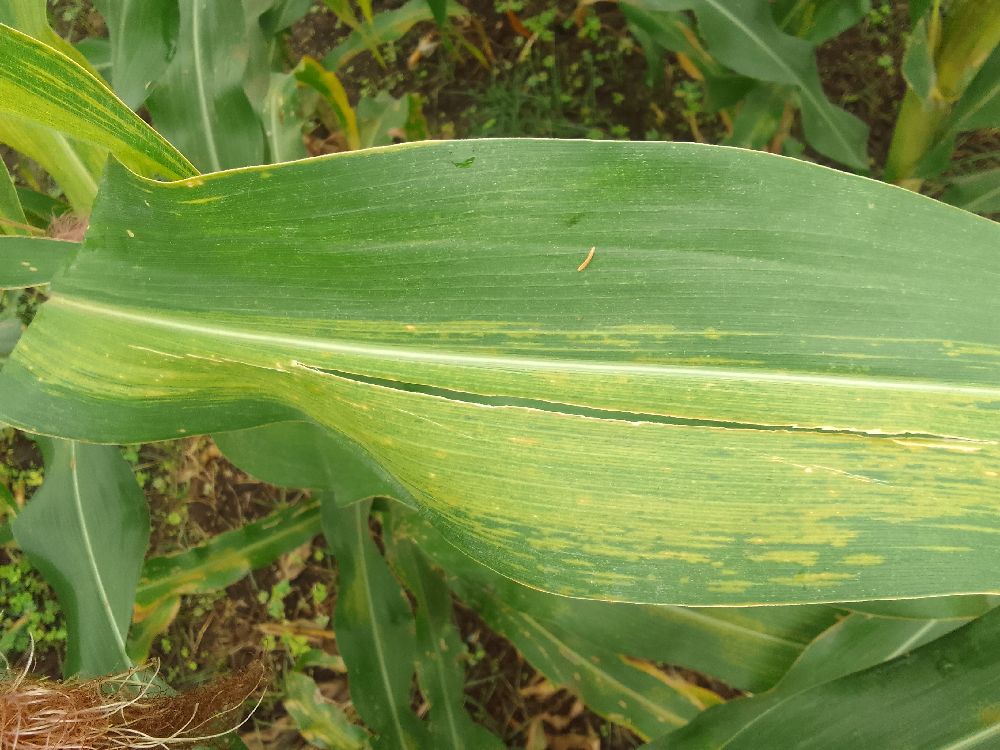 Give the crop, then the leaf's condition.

maize, maize lethal necrosis
